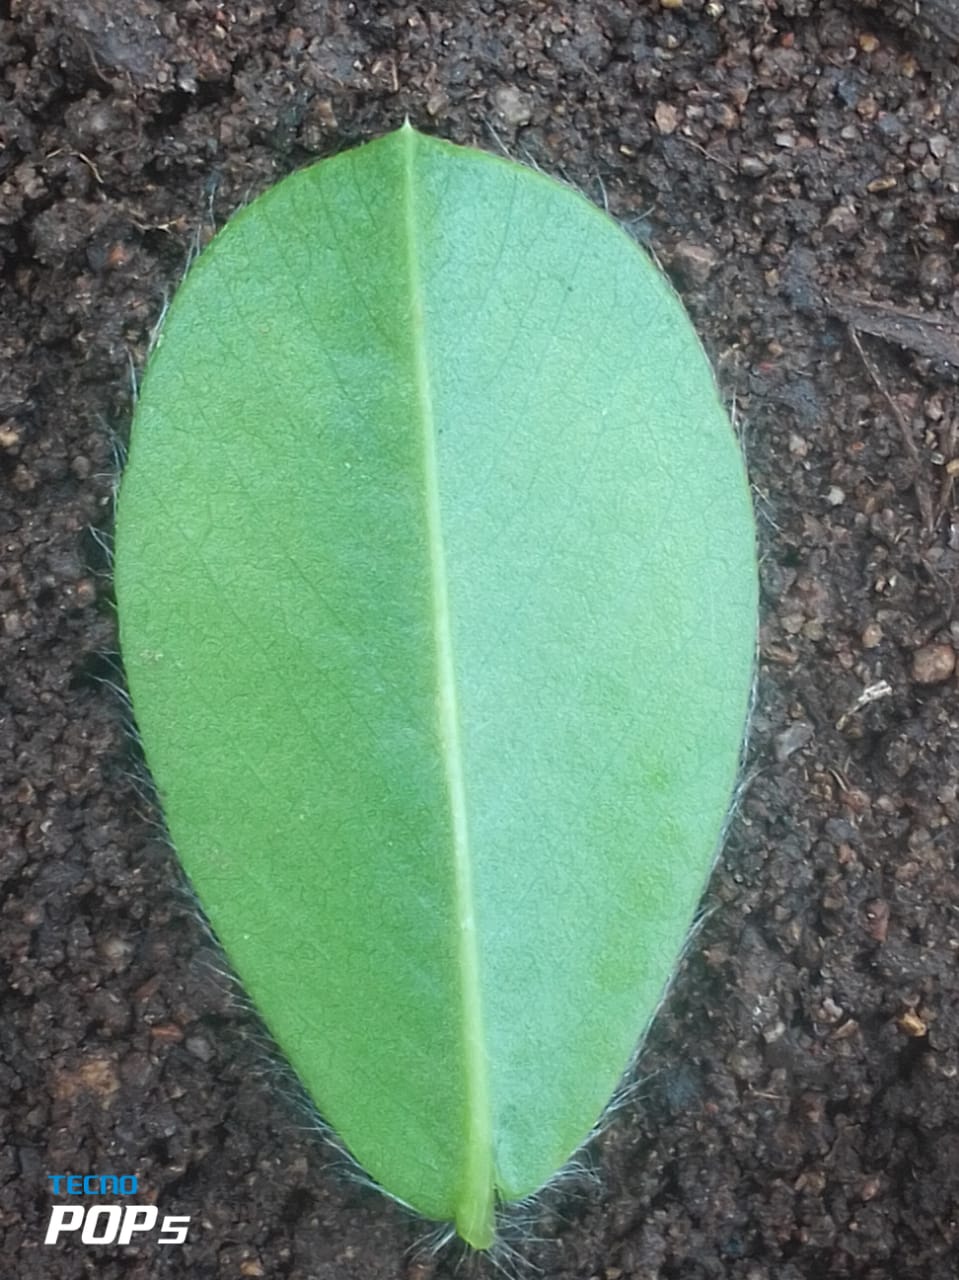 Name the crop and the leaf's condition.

peanut, healthy leaves
